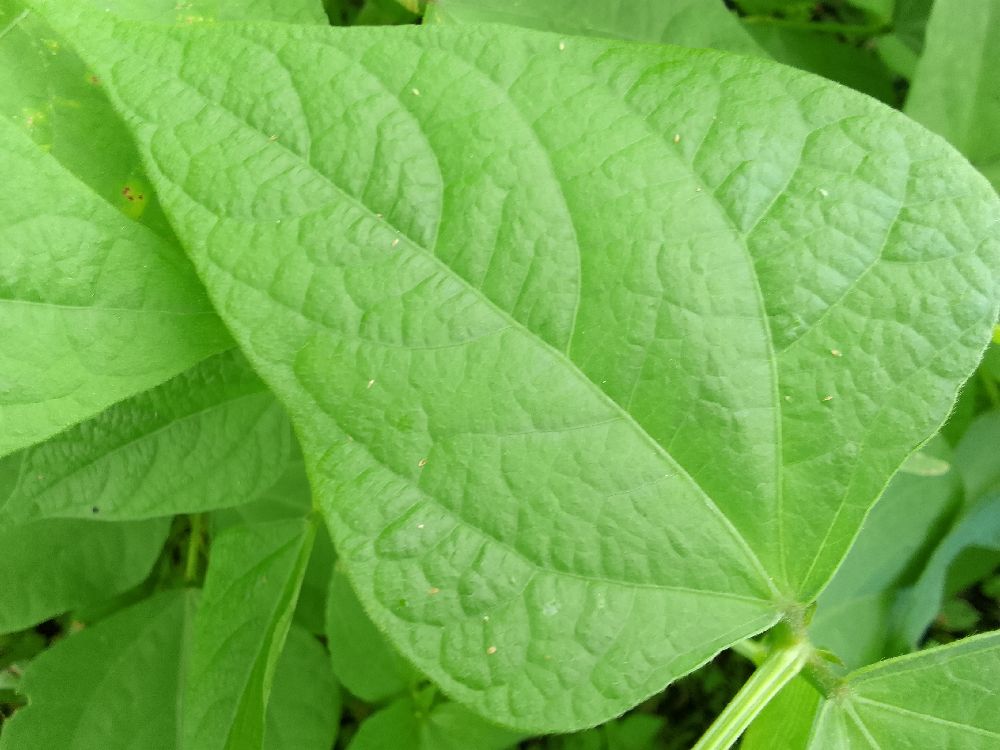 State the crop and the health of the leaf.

common bean, healthy
